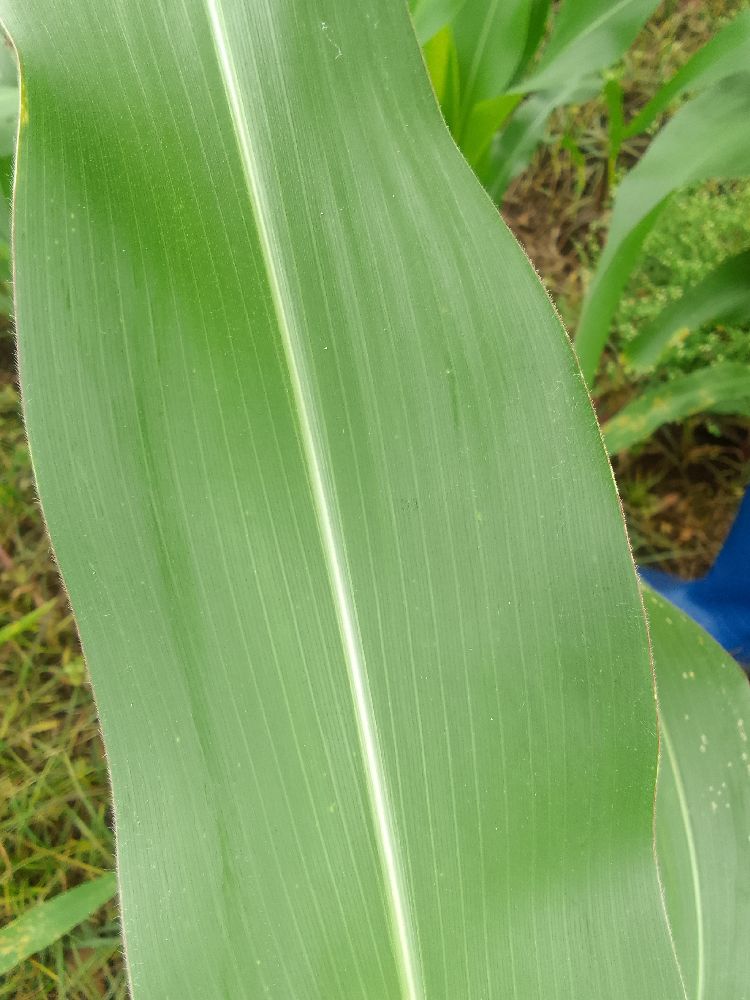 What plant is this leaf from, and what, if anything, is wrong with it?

maize, healthy
